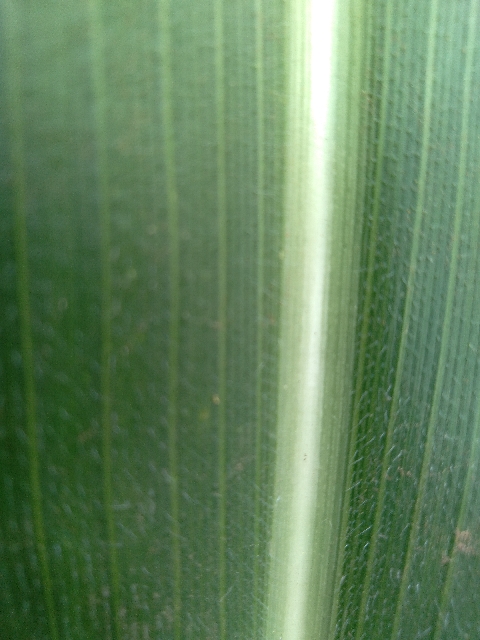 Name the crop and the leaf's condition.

maize, healthy
